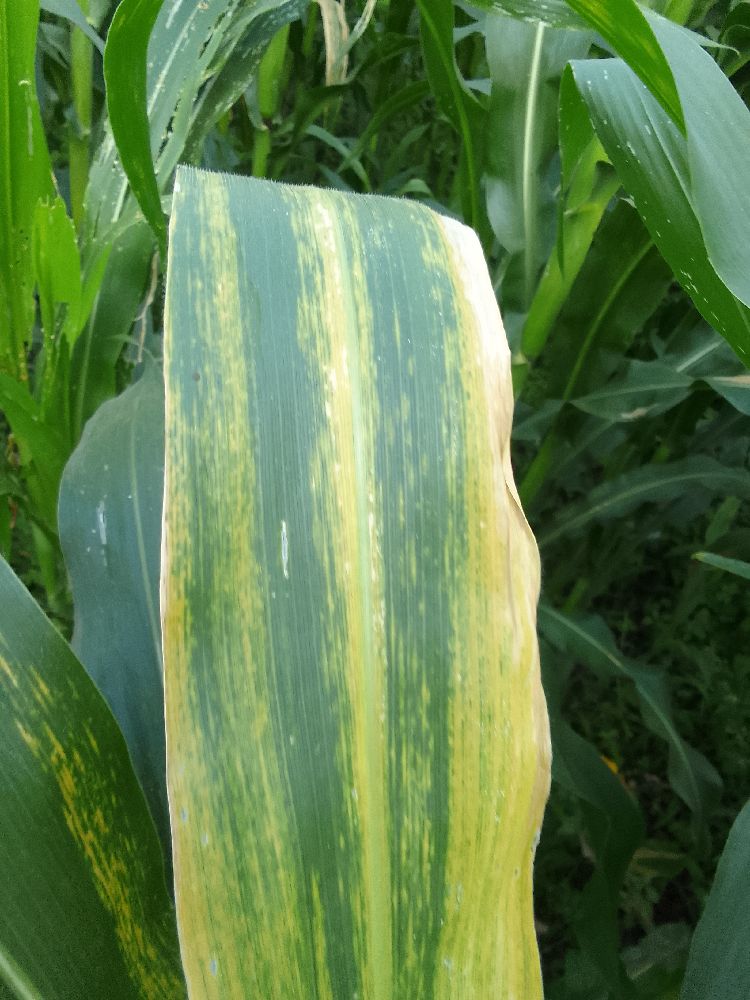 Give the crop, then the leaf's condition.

maize, maize lethal necrosis
